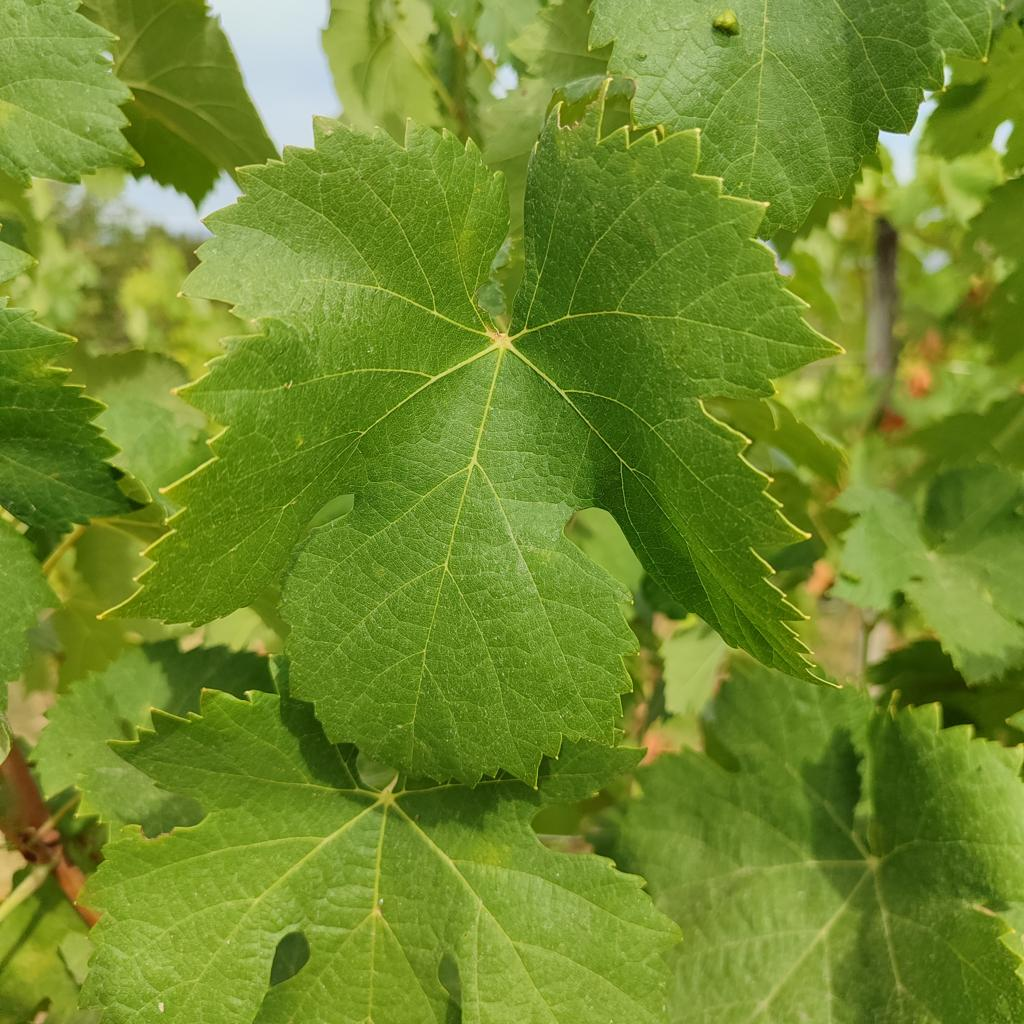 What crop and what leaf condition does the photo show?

grapevine, healthy
